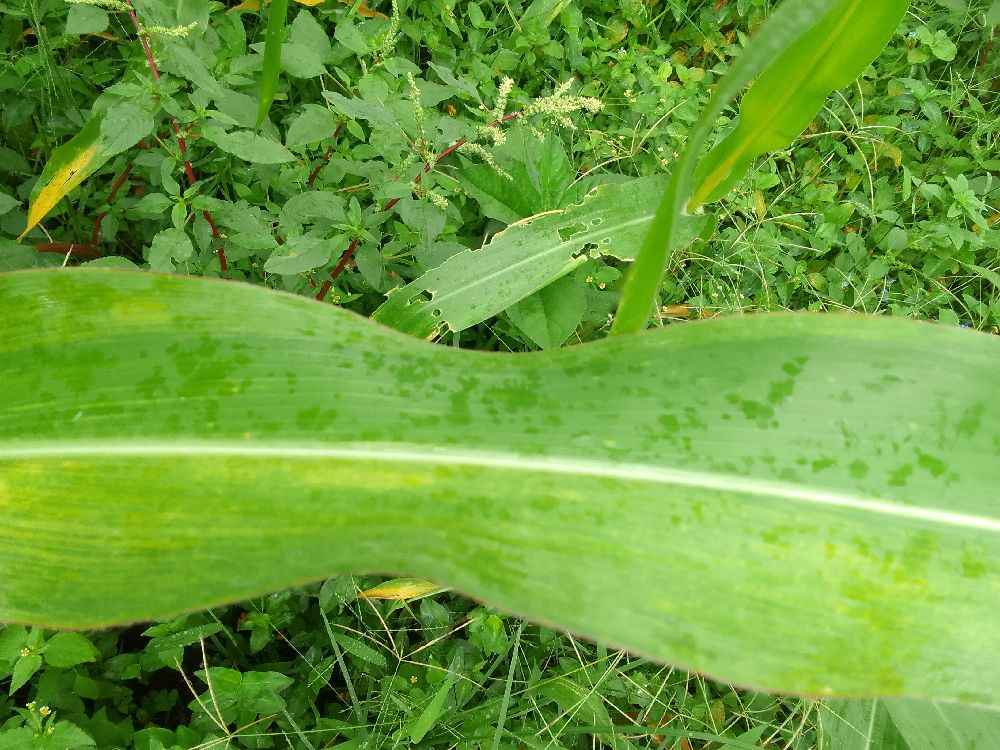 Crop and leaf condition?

maize, maize lethal necrosis
